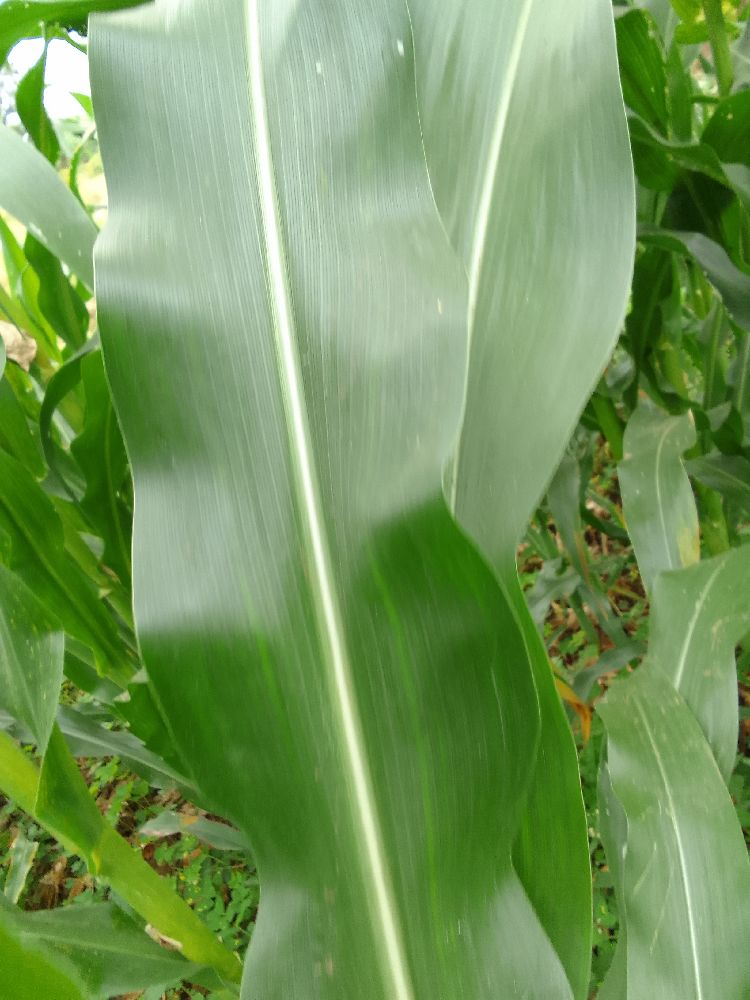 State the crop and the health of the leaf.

maize, healthy
